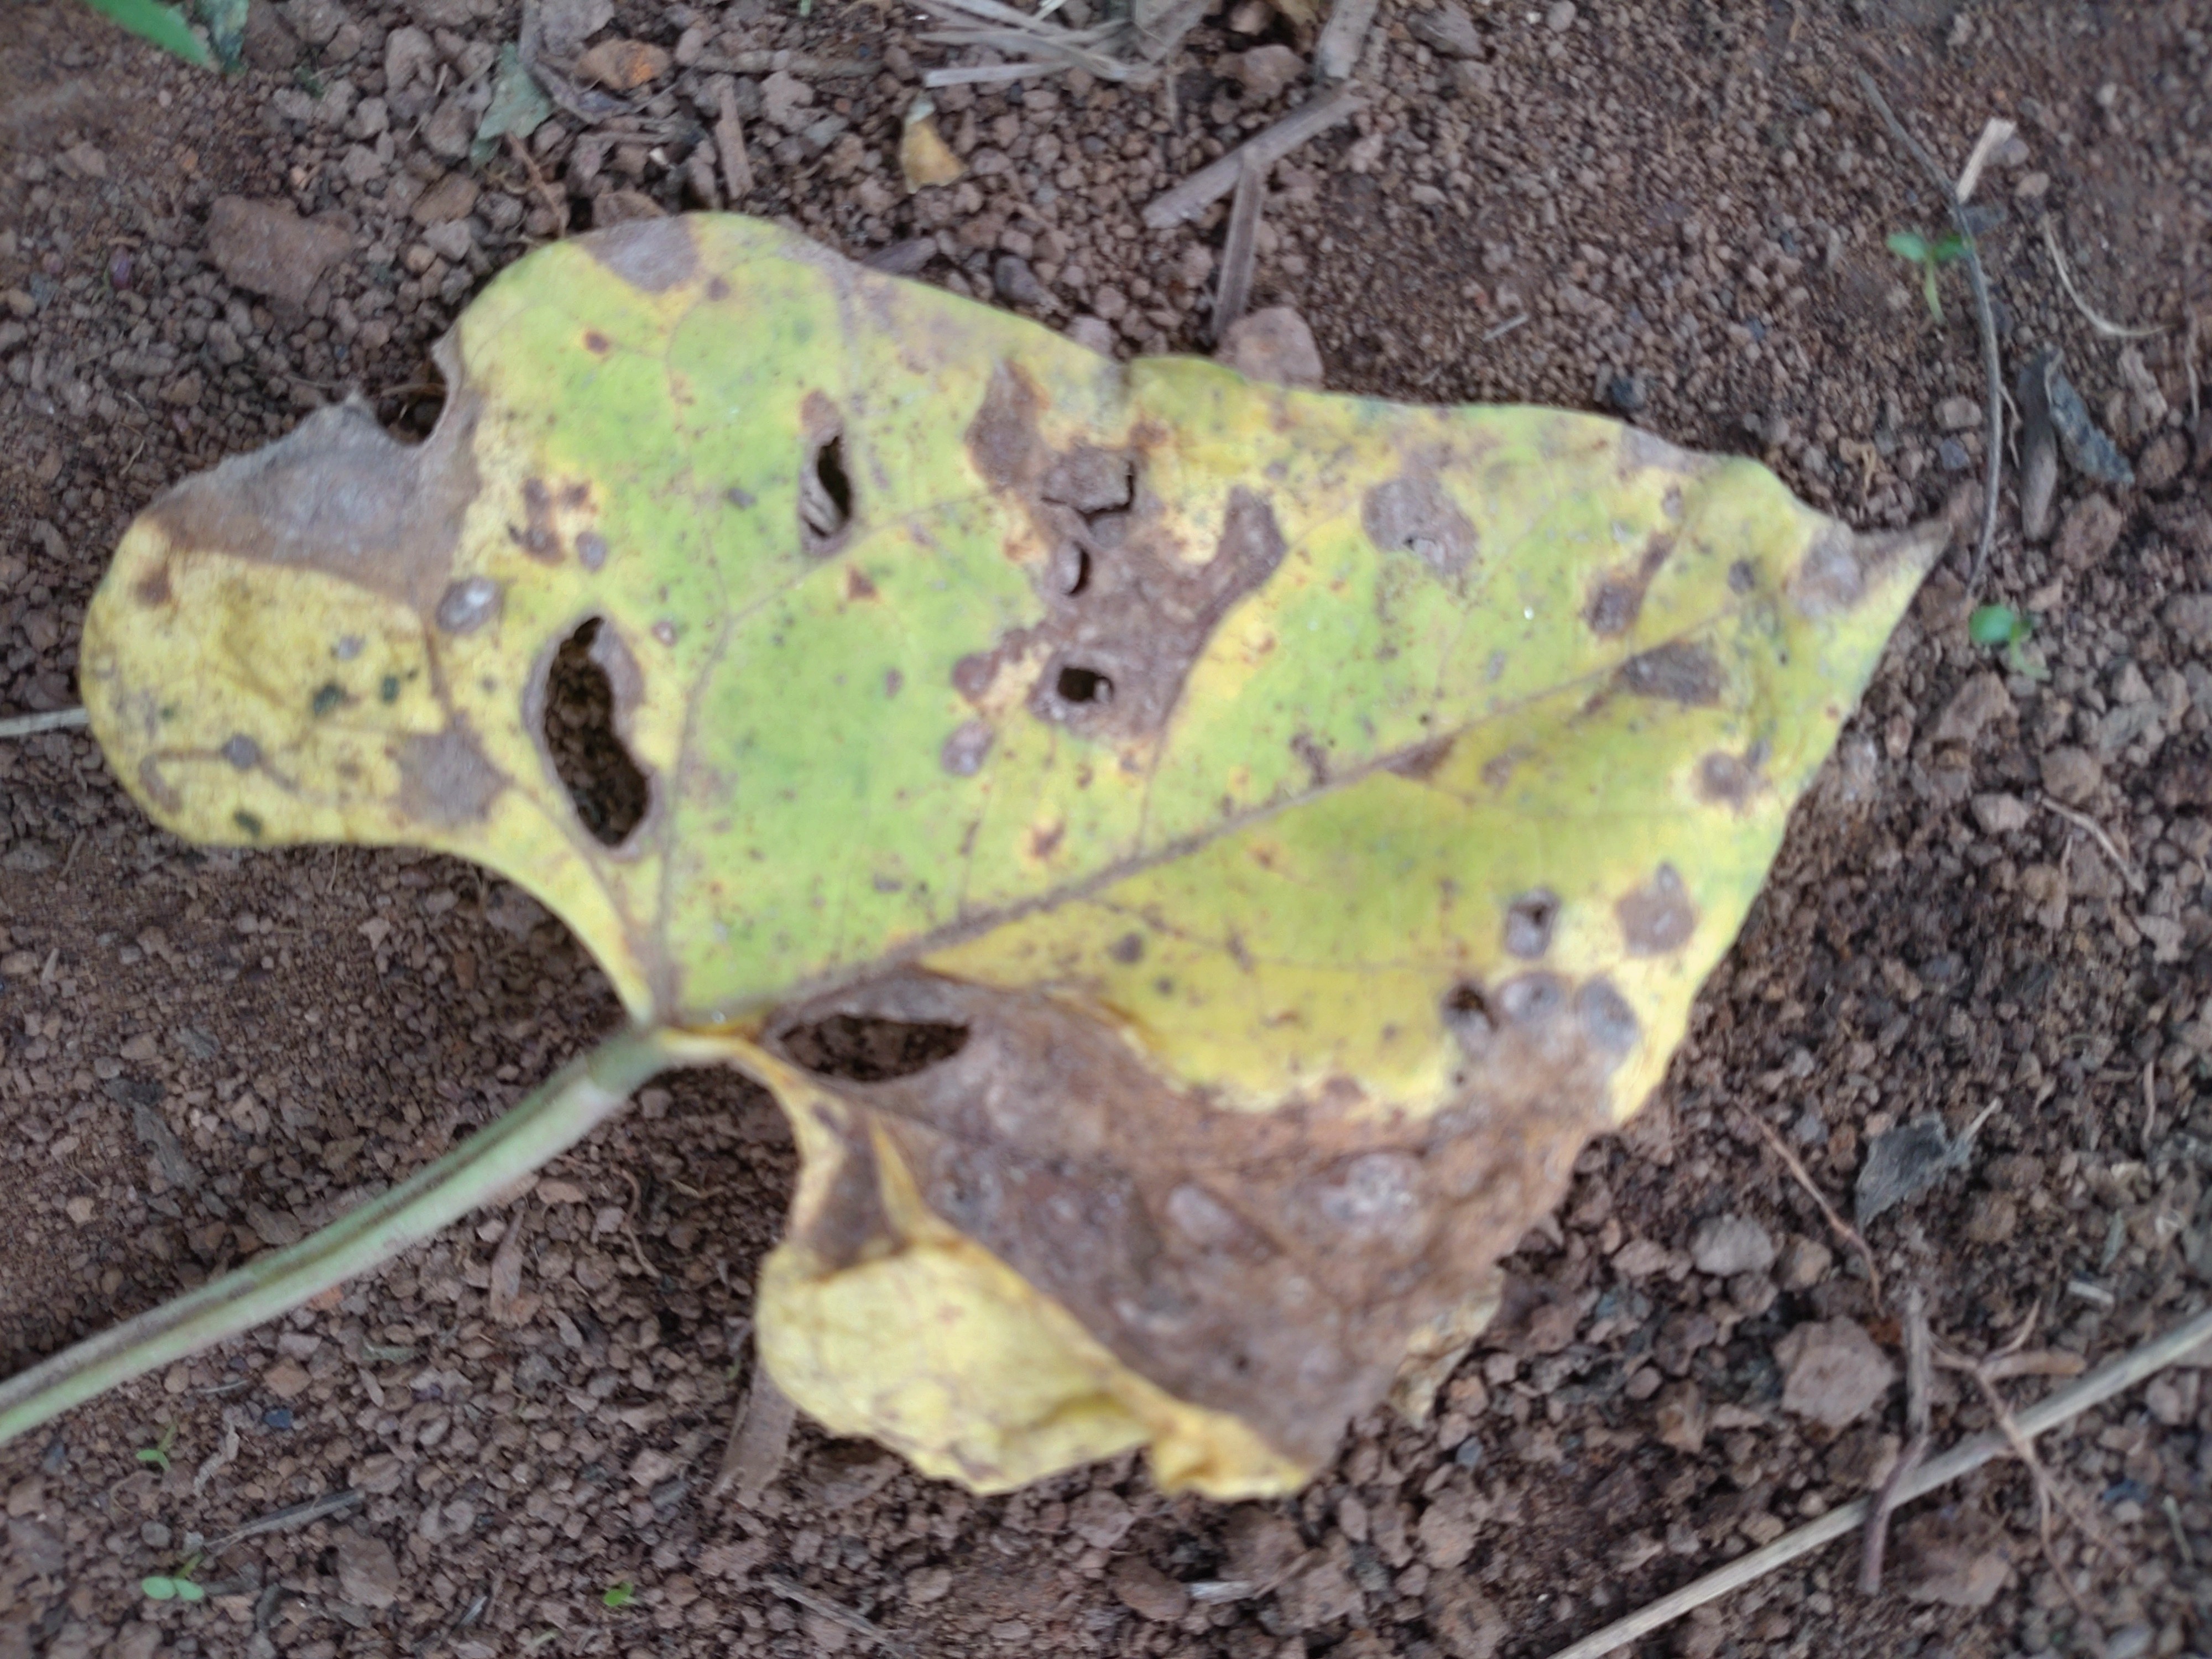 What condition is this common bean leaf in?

anthracnose
